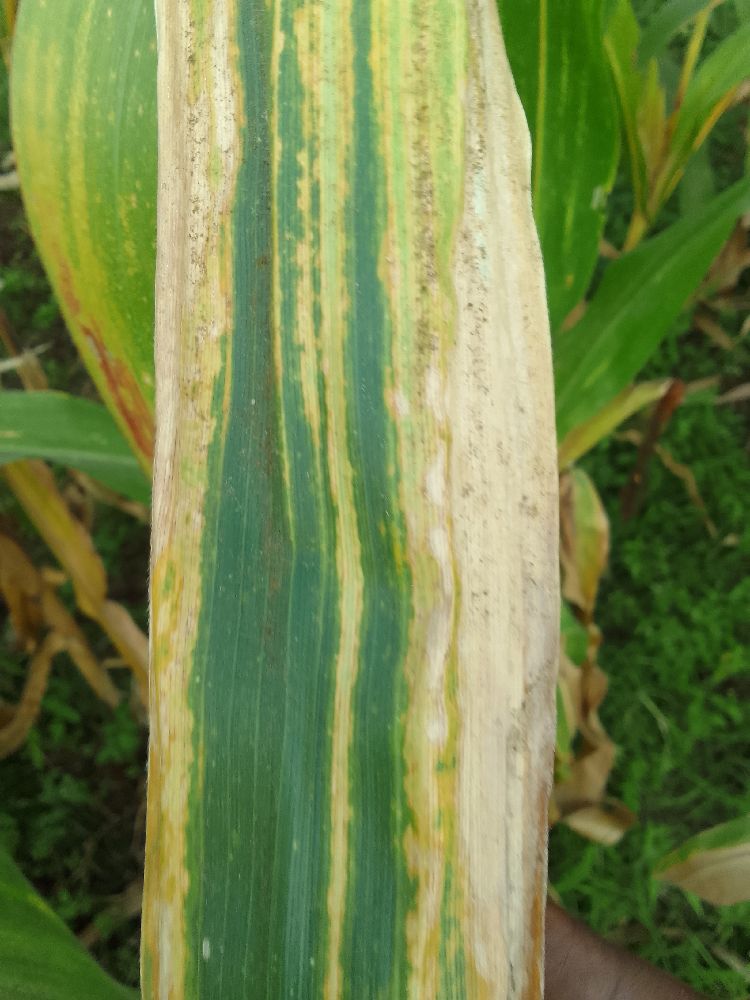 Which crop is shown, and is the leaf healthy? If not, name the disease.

maize, maize lethal necrosis
